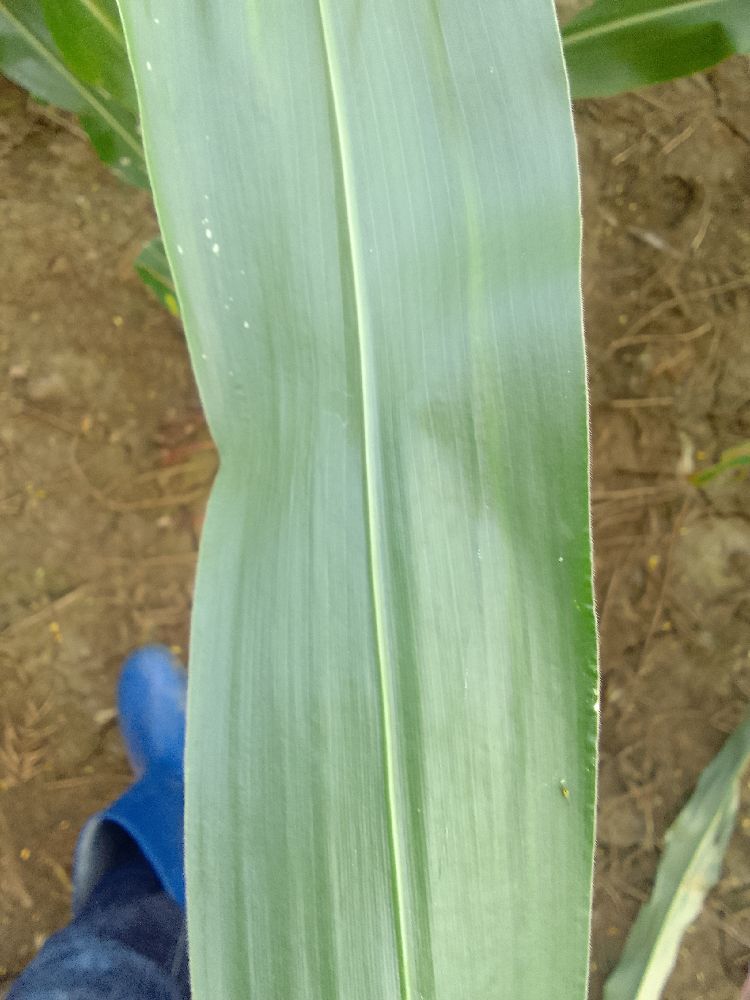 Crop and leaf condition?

maize, healthy
